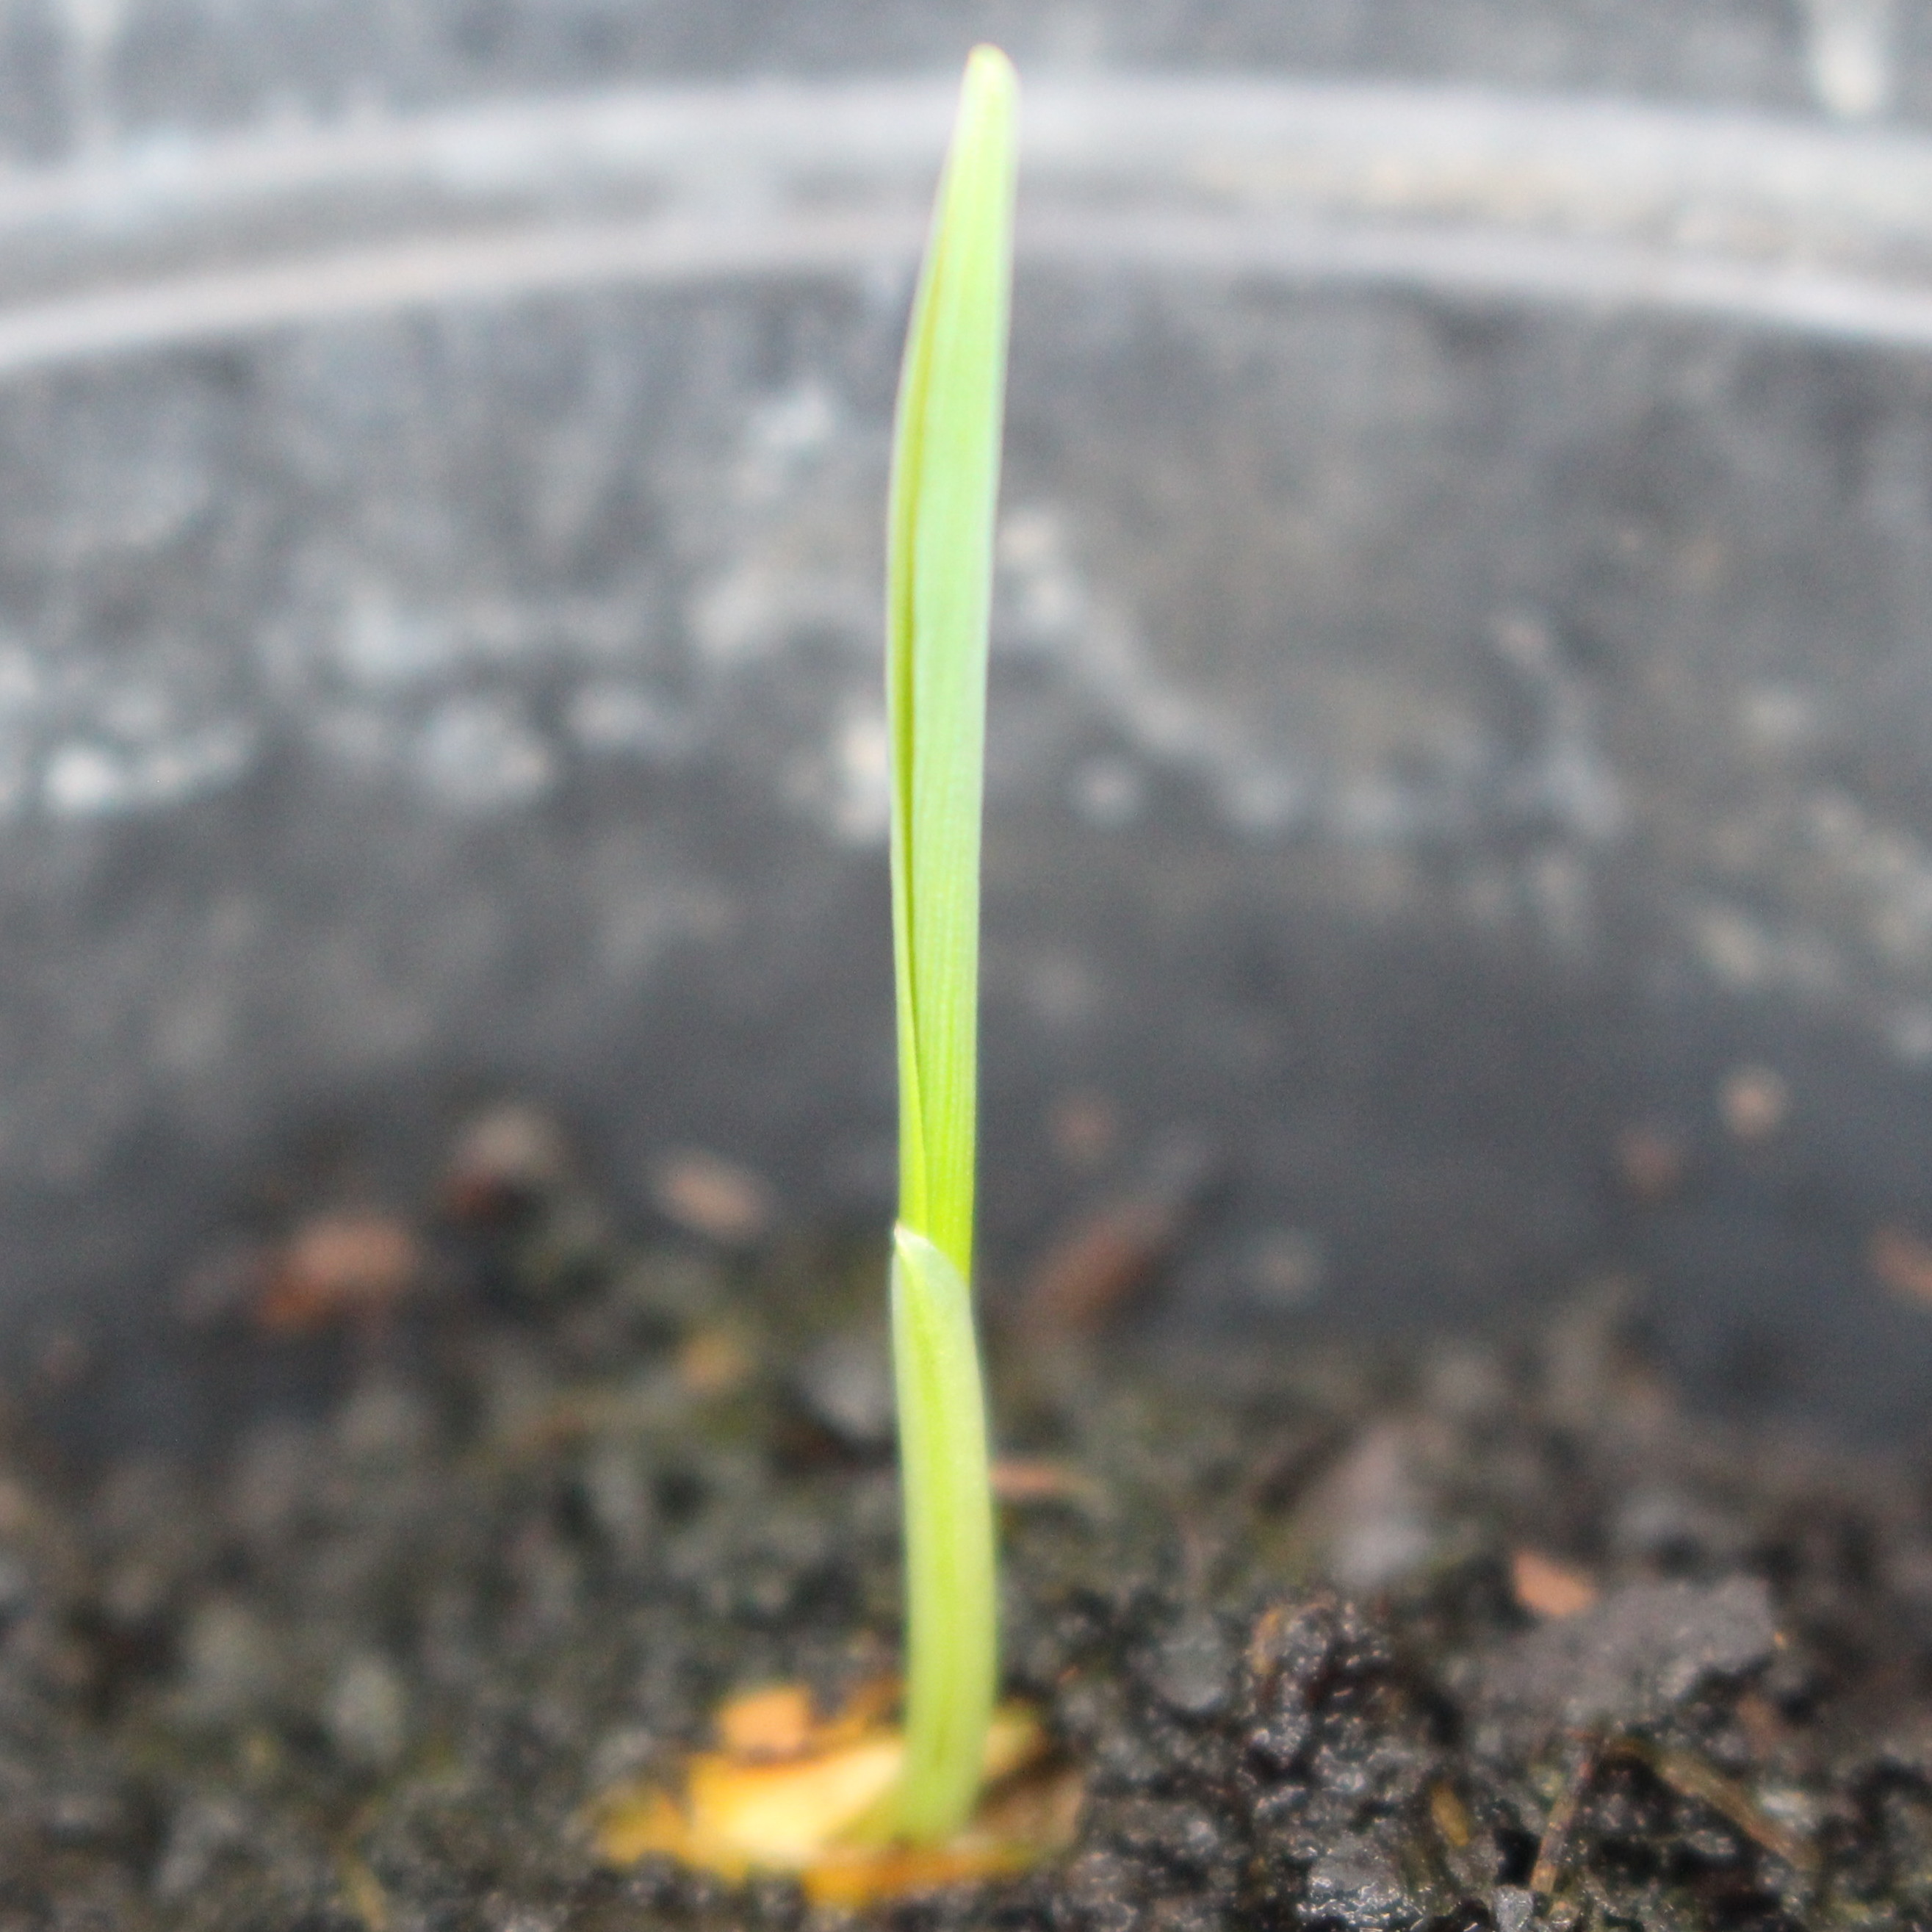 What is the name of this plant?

Avena sterilis
